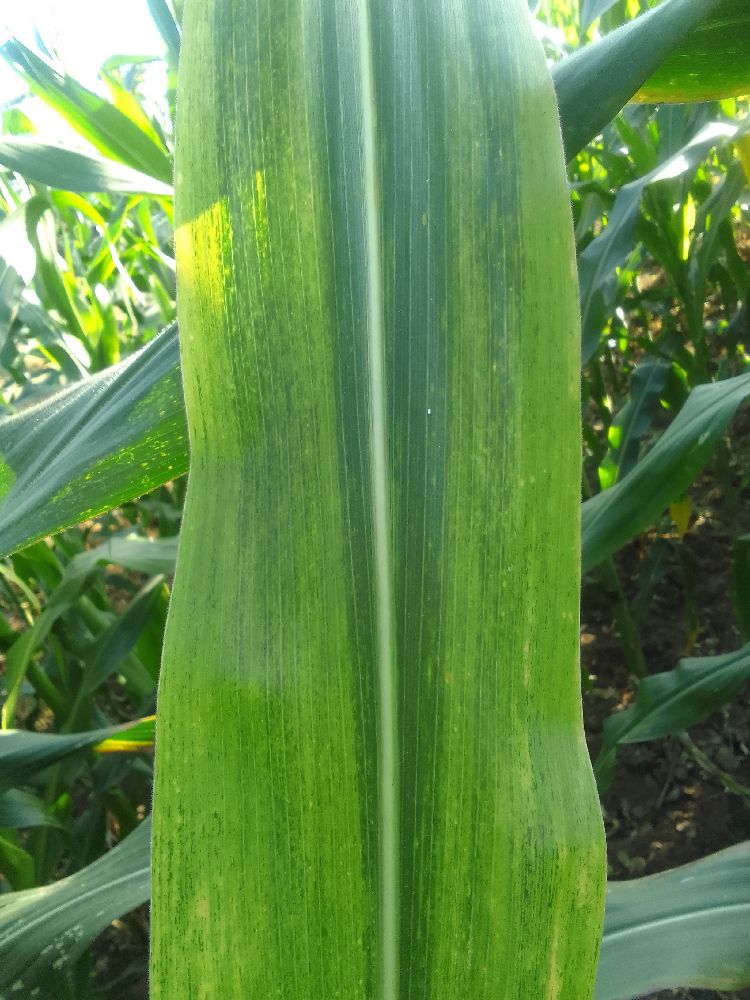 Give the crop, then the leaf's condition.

maize, maize lethal necrosis
